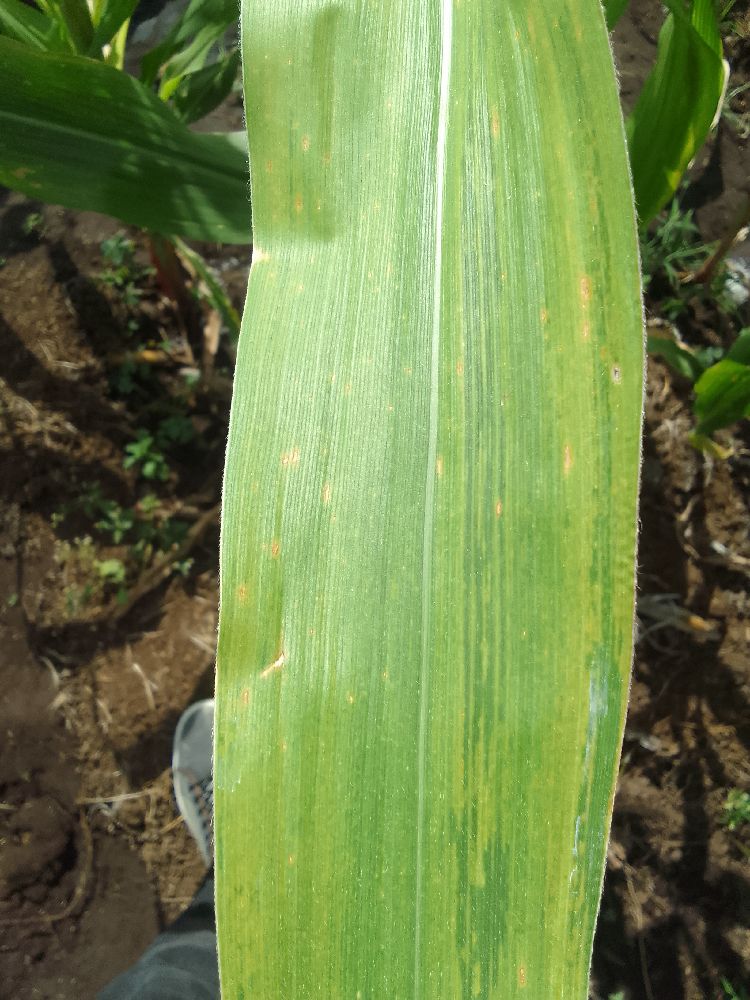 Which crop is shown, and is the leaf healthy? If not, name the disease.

maize, maize lethal necrosis
